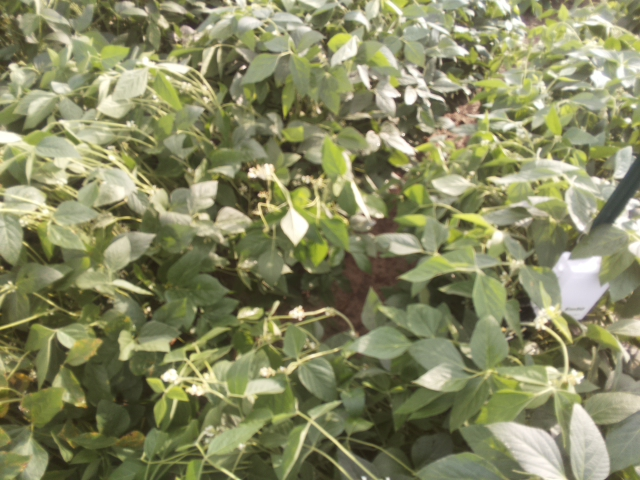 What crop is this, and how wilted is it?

soybean, moderate turgor loss in upper canopy
